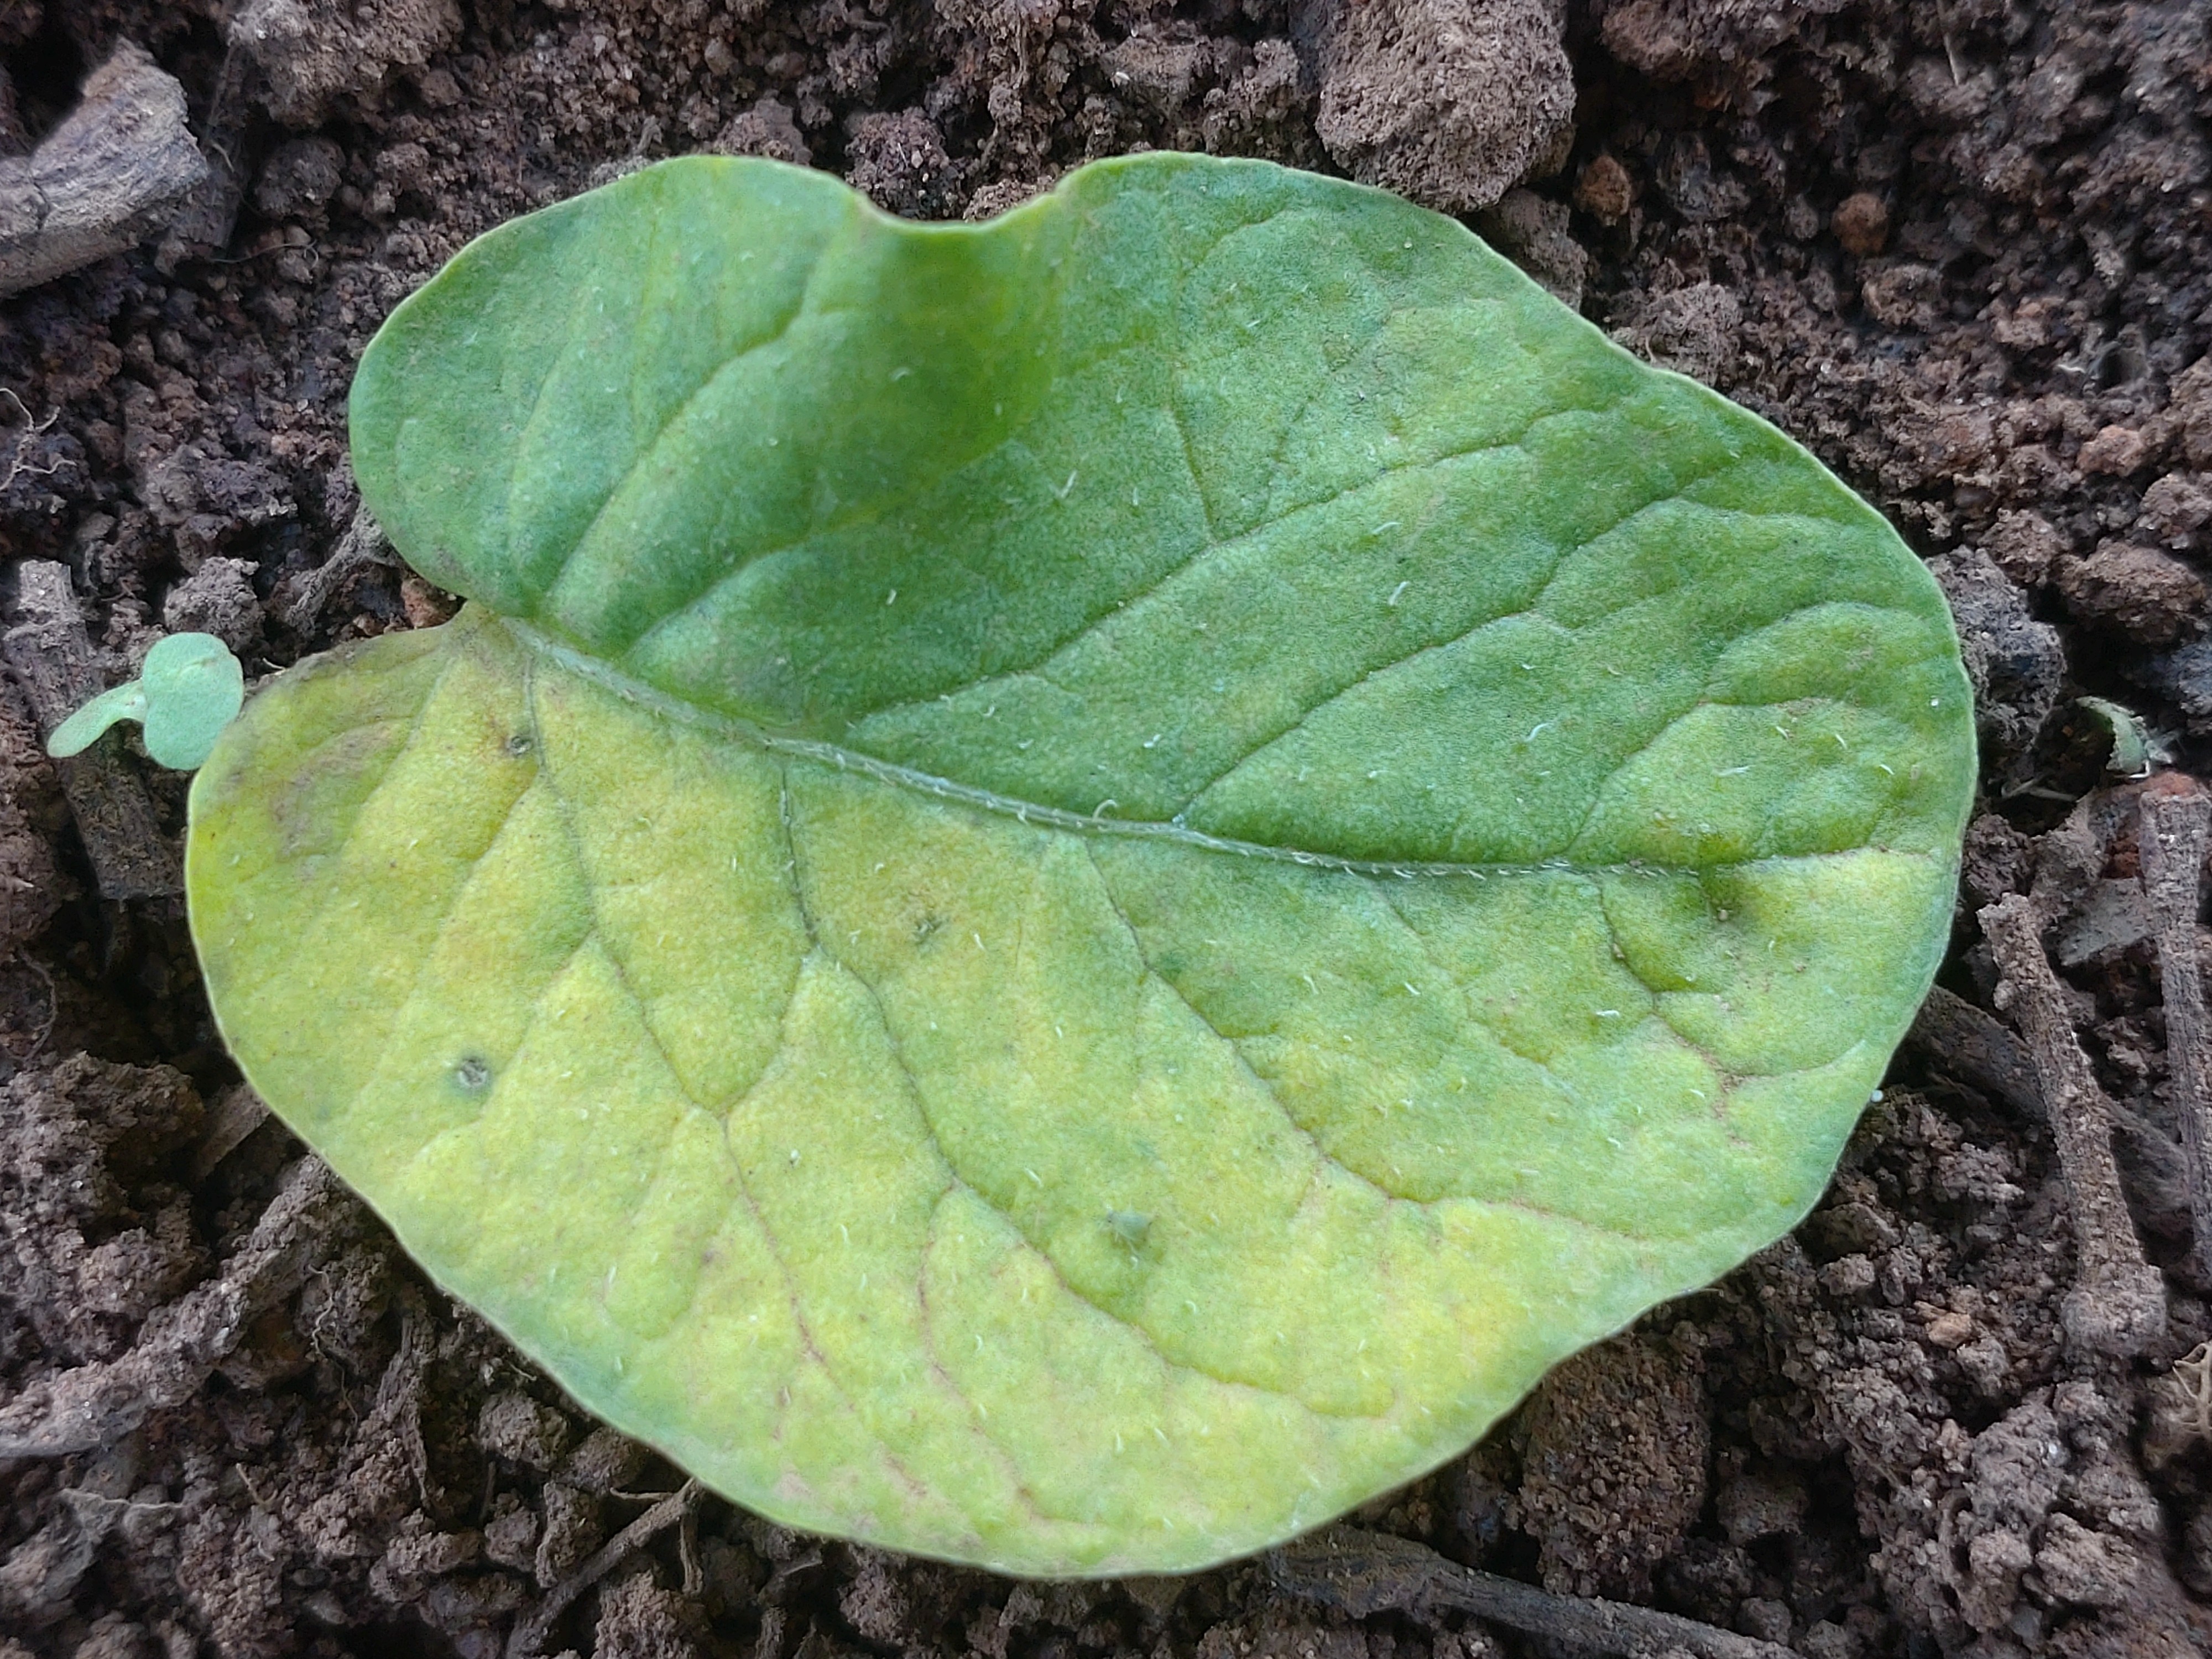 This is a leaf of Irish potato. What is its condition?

late blight
